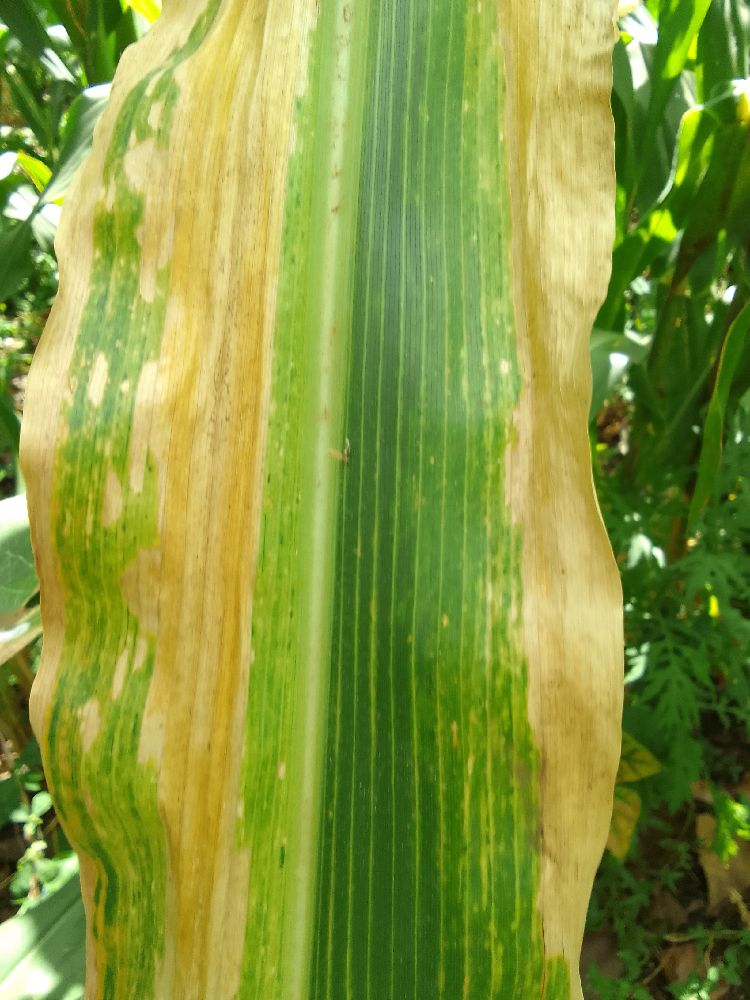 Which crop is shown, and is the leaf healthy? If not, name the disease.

maize, maize lethal necrosis
